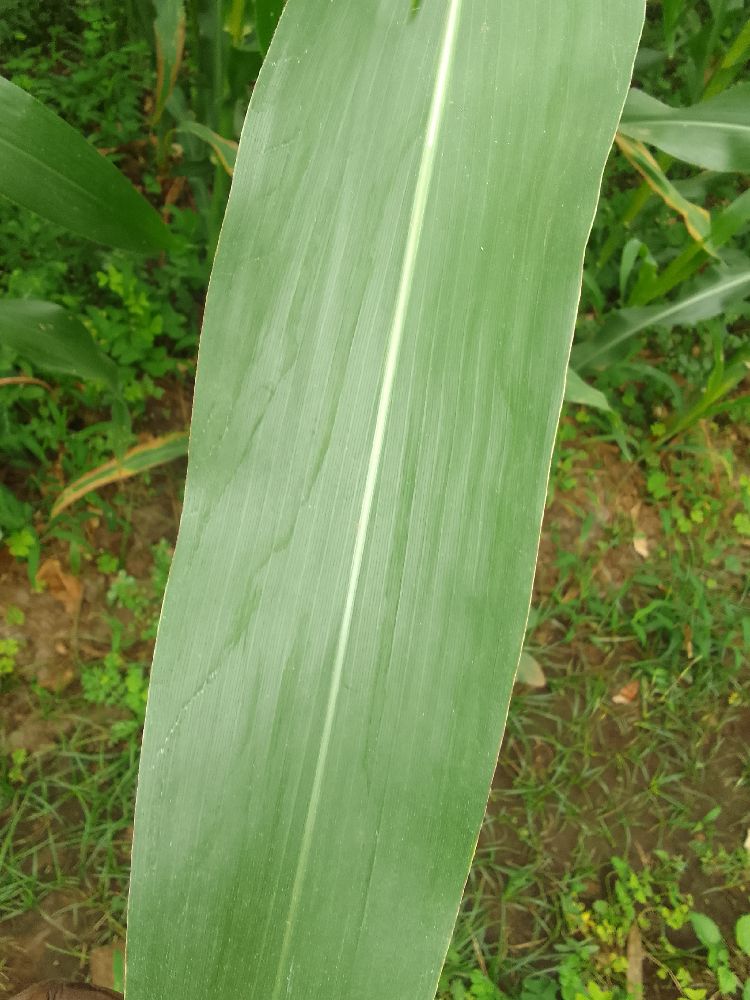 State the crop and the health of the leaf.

maize, healthy
